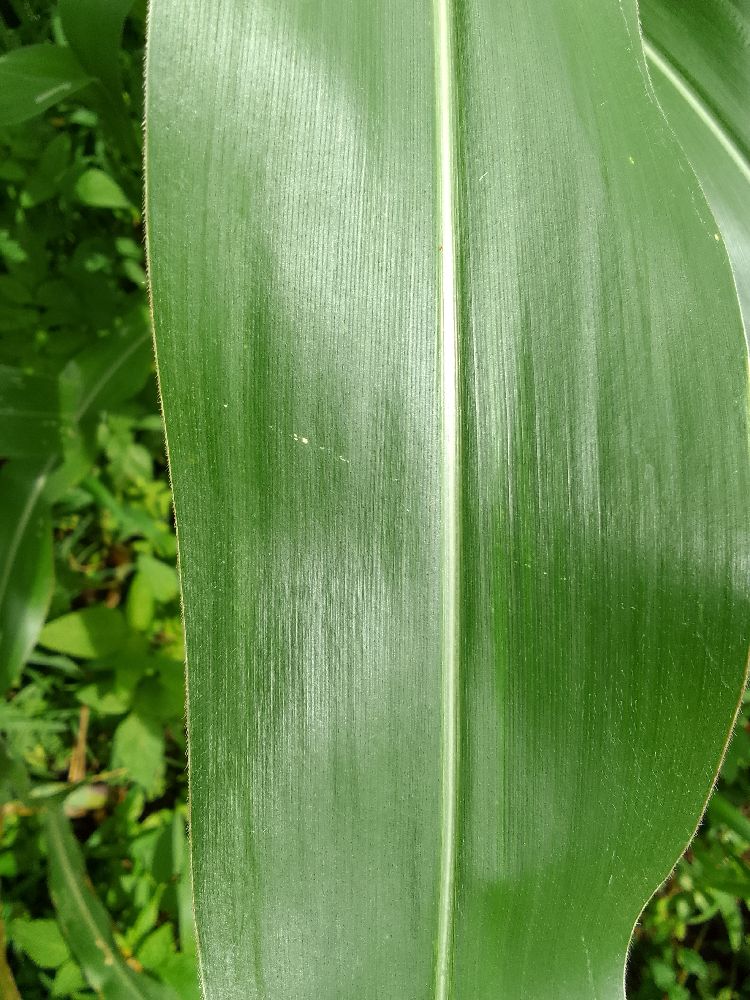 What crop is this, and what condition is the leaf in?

maize, healthy
